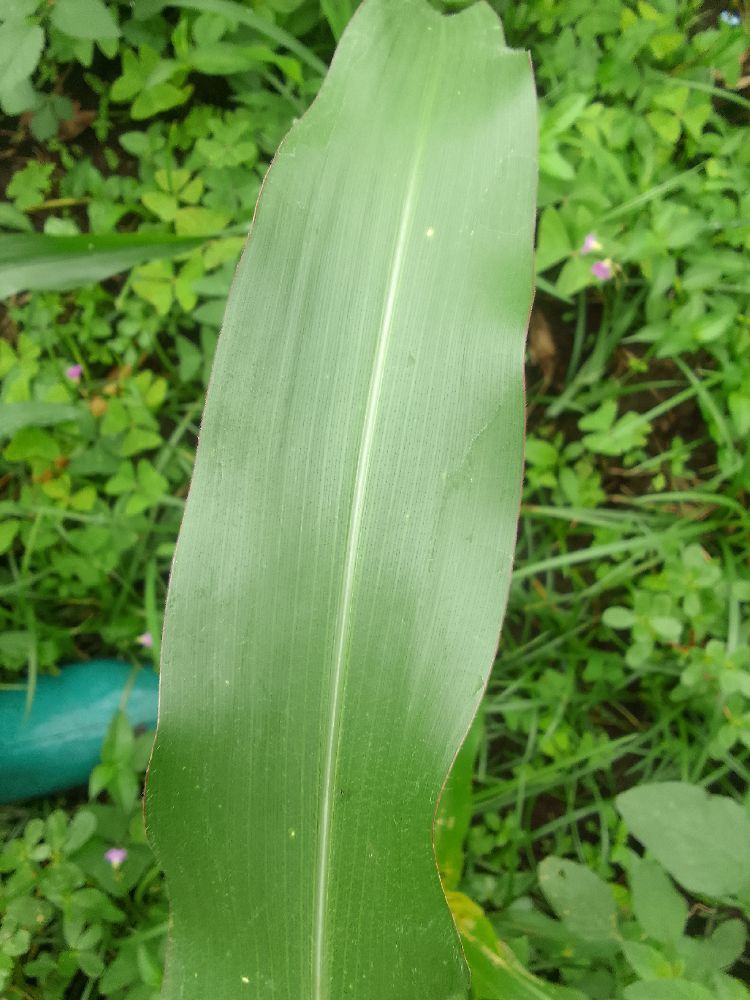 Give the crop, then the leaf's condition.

maize, healthy
